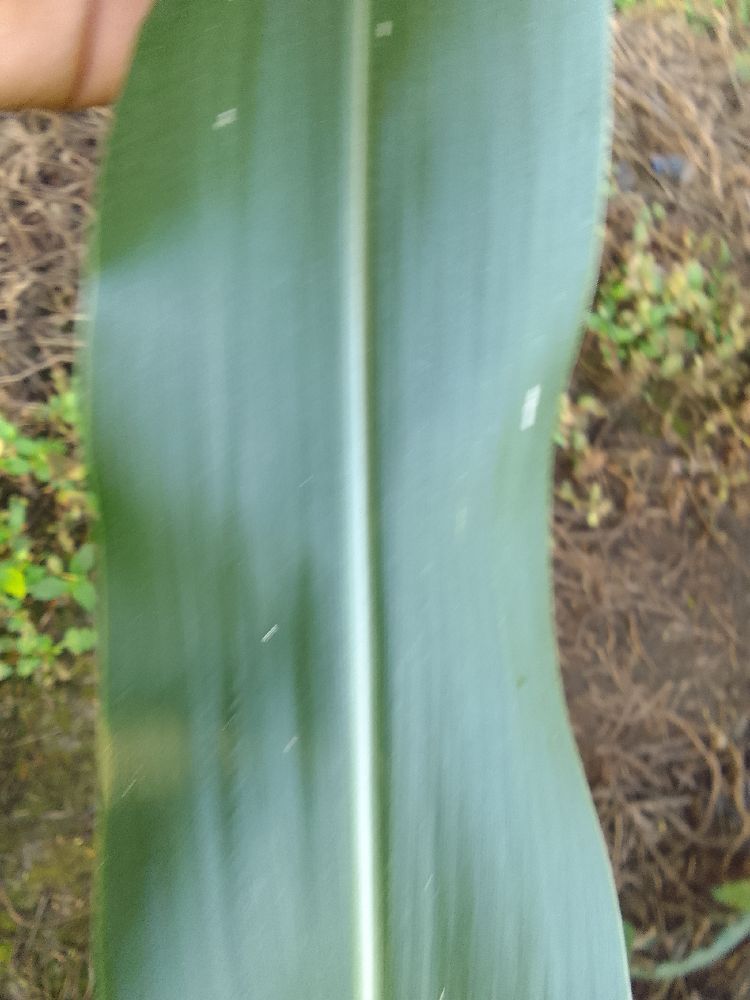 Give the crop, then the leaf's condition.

maize, healthy
